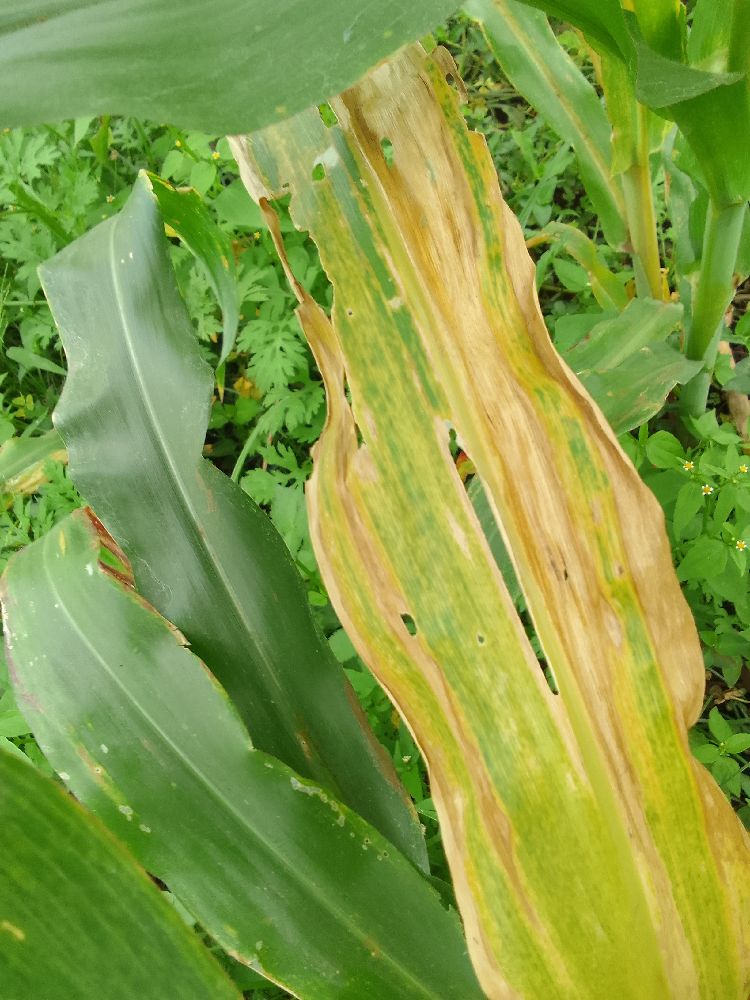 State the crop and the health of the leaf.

maize, maize lethal necrosis
